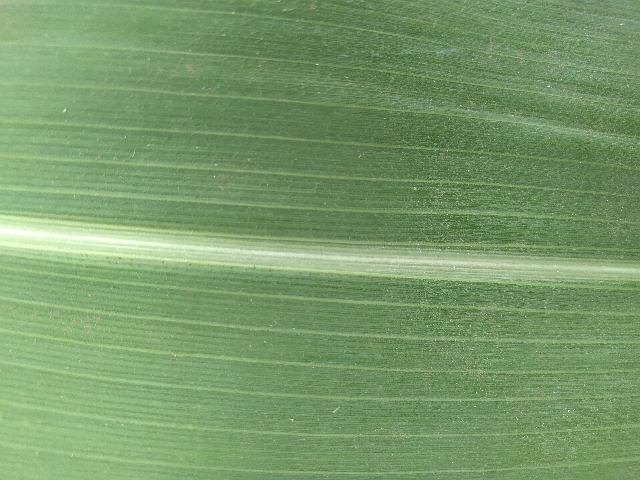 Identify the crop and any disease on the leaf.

maize, healthy
